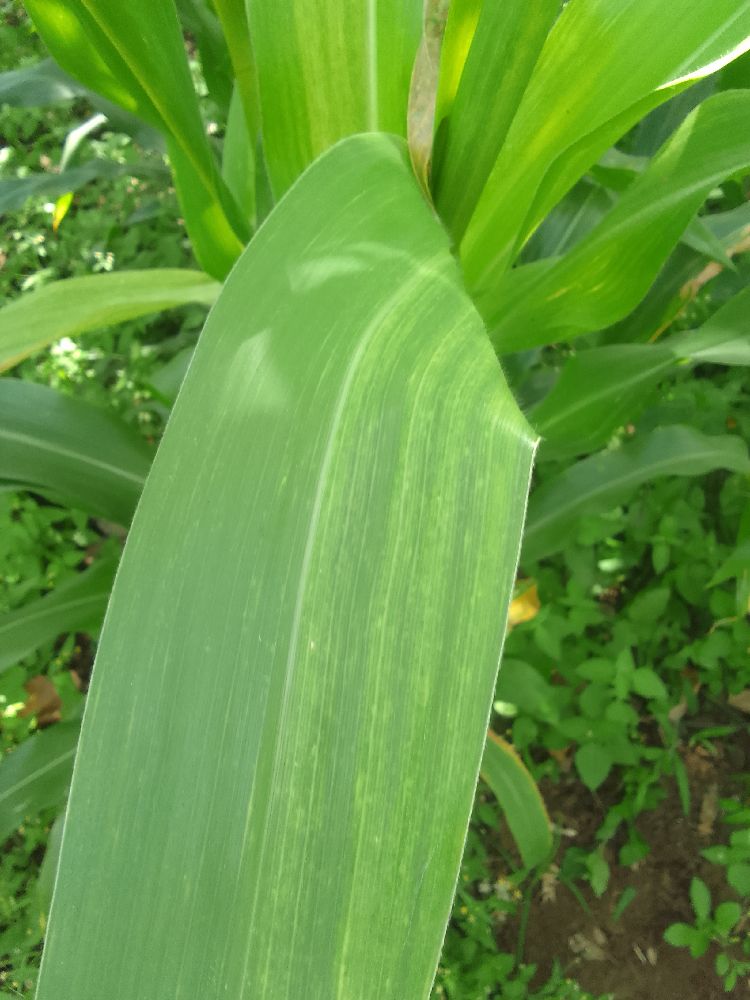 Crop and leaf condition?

maize, maize lethal necrosis
